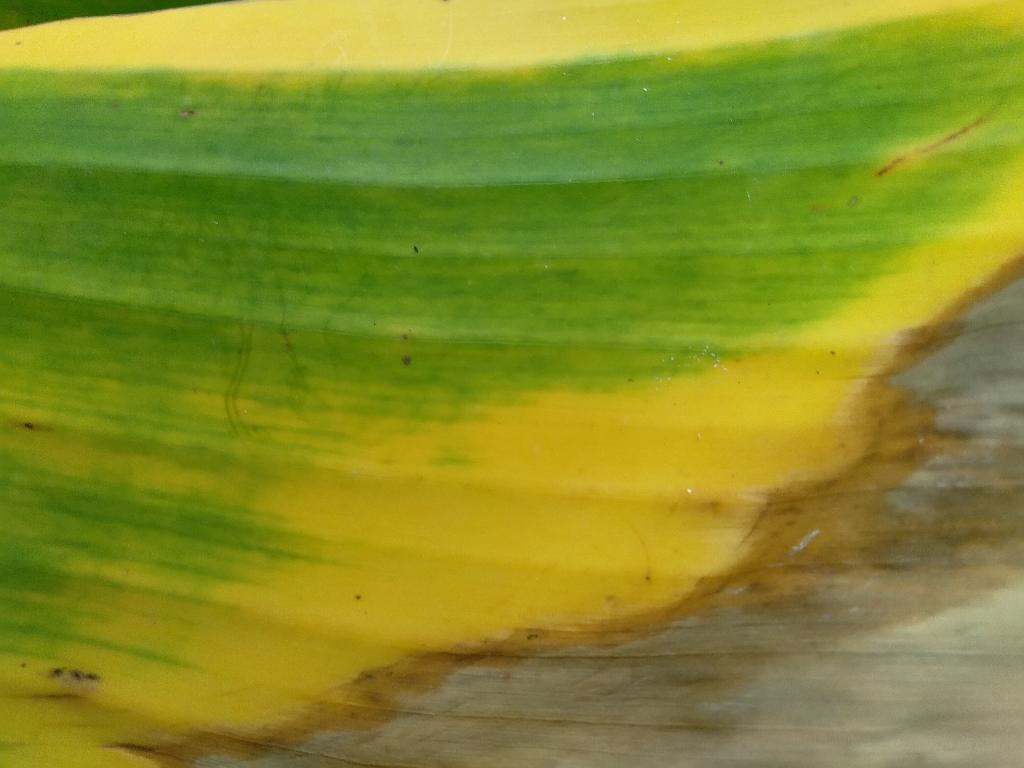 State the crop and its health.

banana, fusarium wilt race 1
